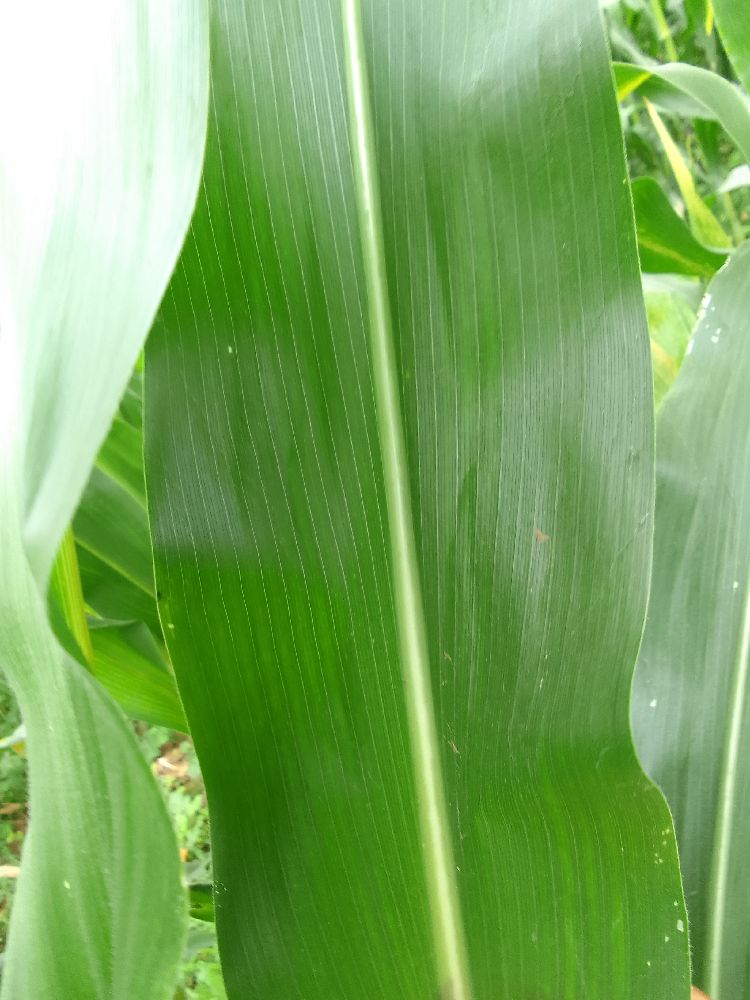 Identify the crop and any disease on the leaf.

maize, healthy
